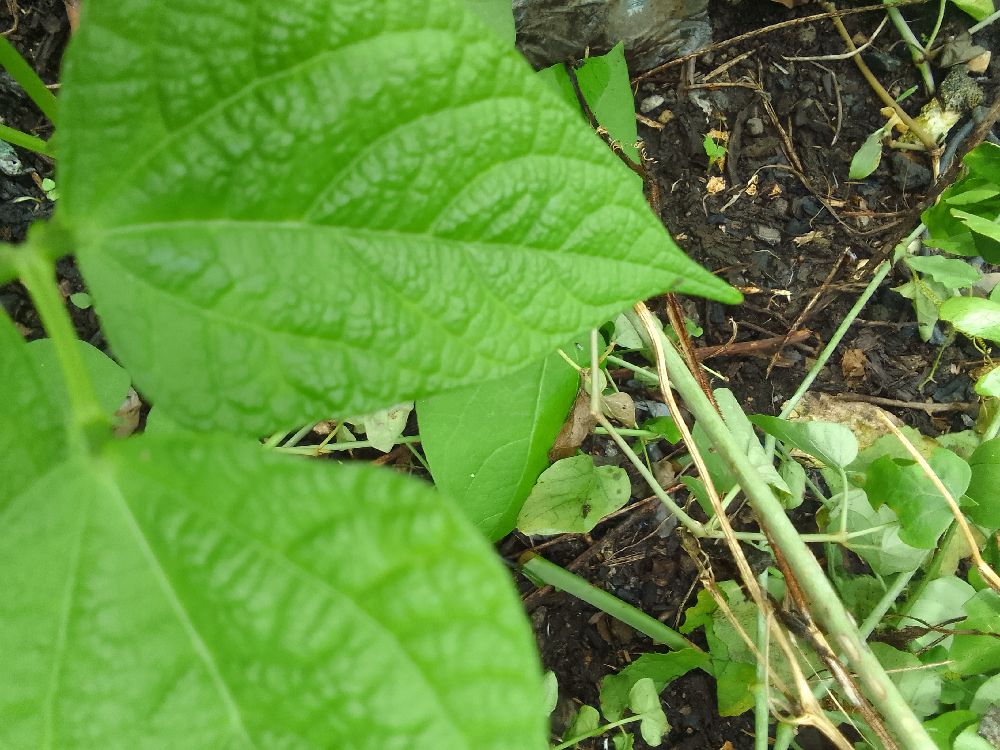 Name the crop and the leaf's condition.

common bean, healthy
